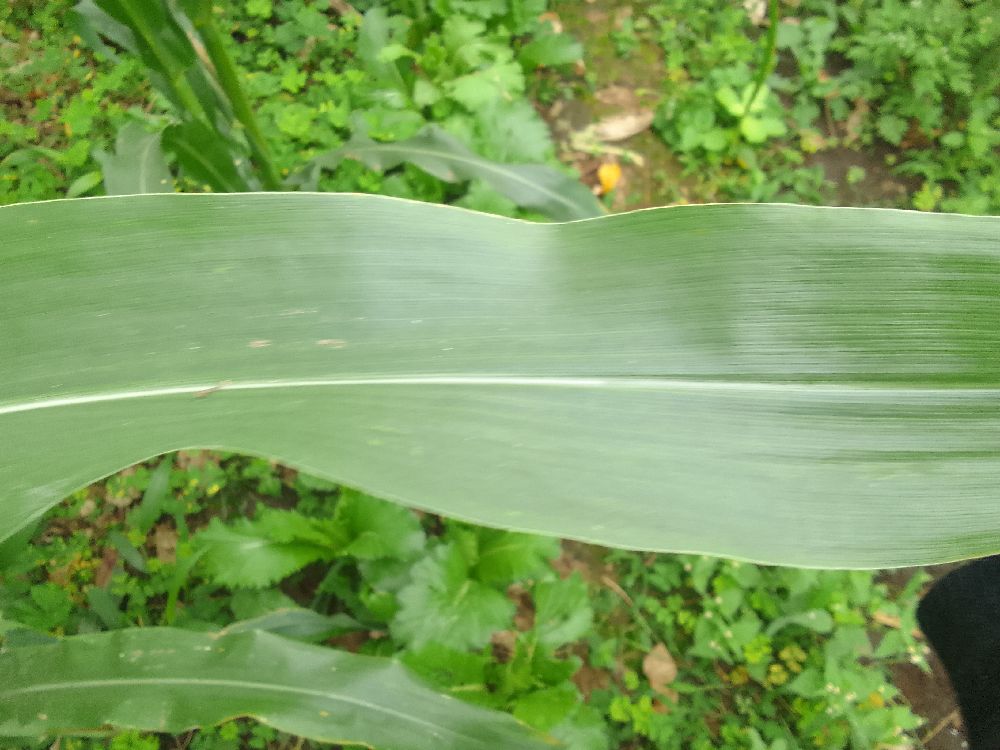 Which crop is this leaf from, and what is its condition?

maize, healthy
